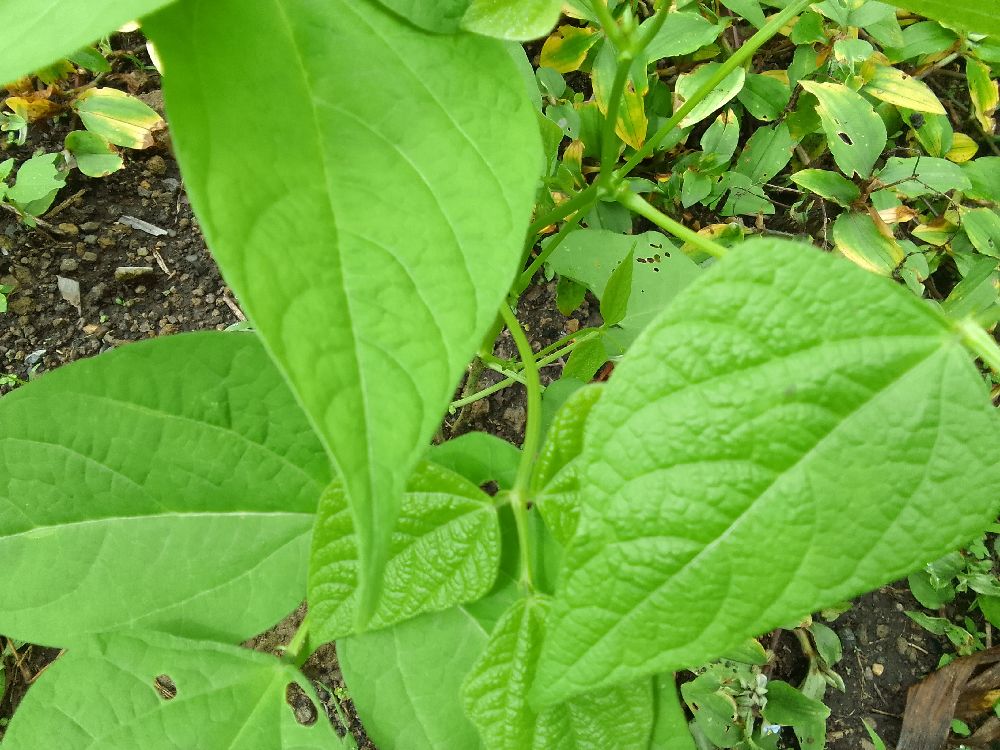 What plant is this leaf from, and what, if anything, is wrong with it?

common bean, healthy
